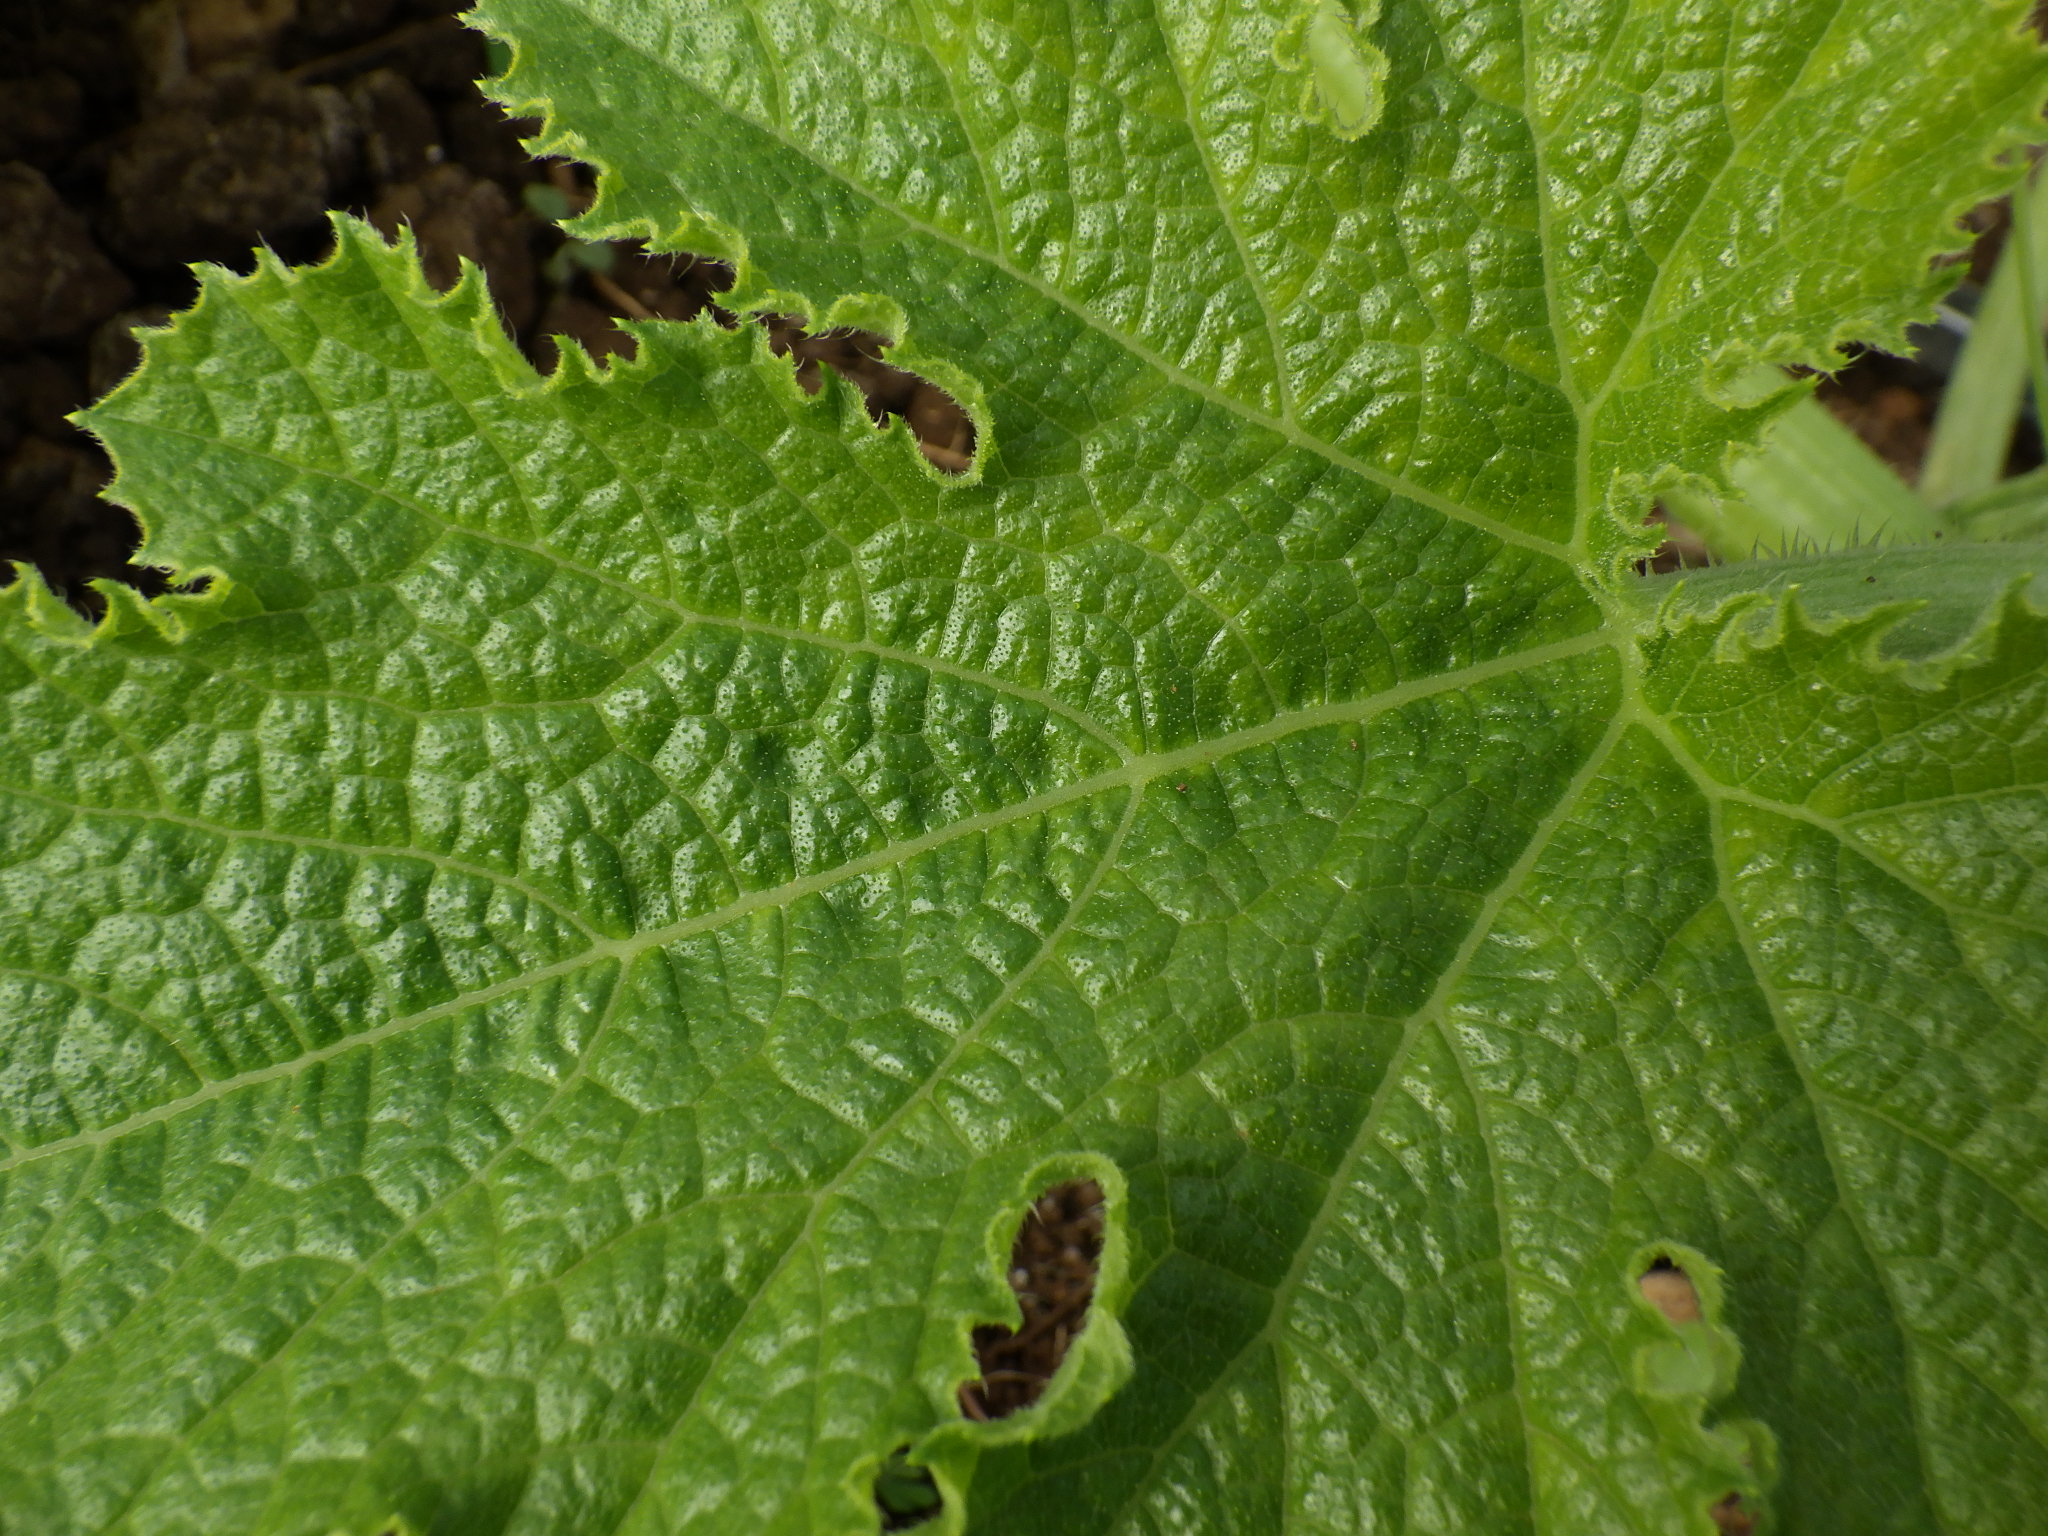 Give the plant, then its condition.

zucchini, healthy
